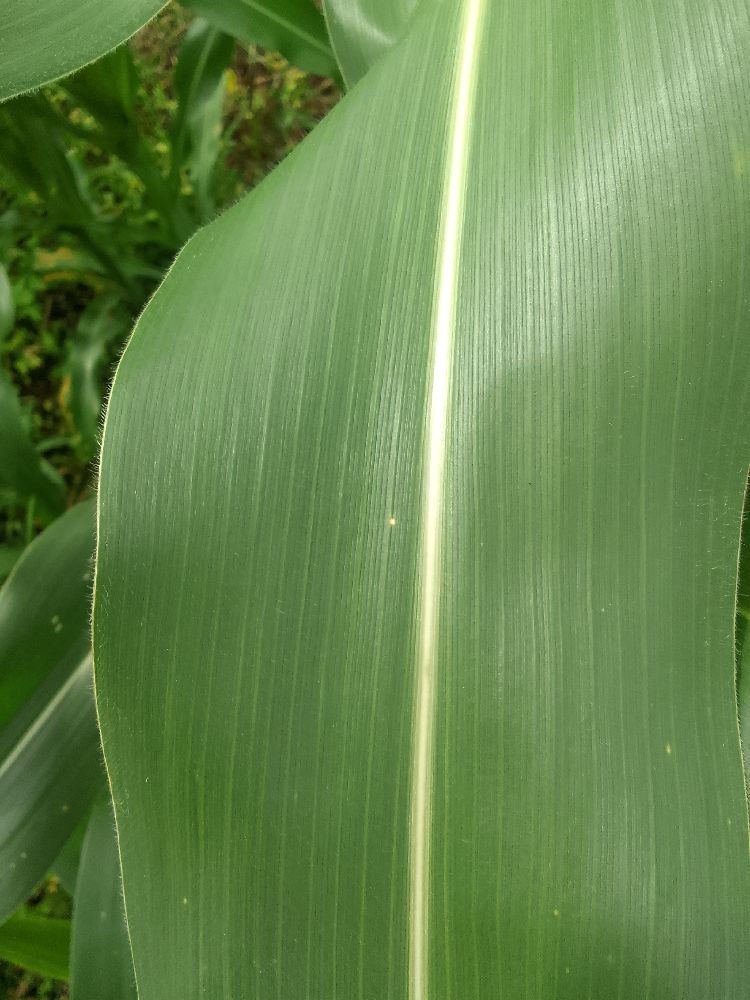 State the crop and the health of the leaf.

maize, healthy
